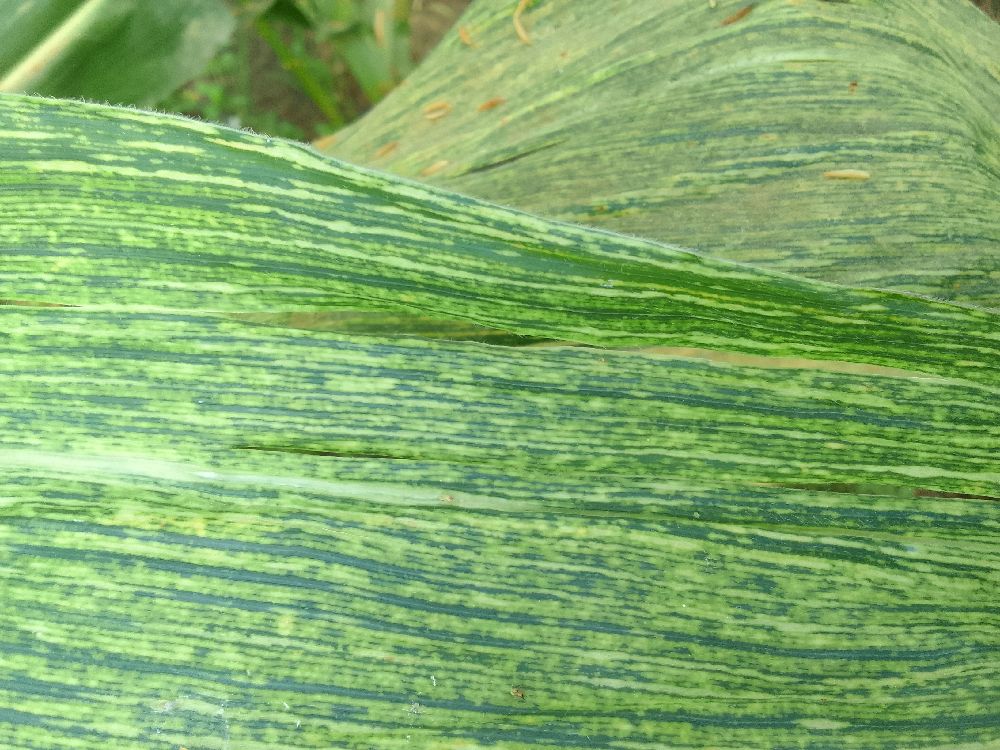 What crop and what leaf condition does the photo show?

maize, maize streak virus
